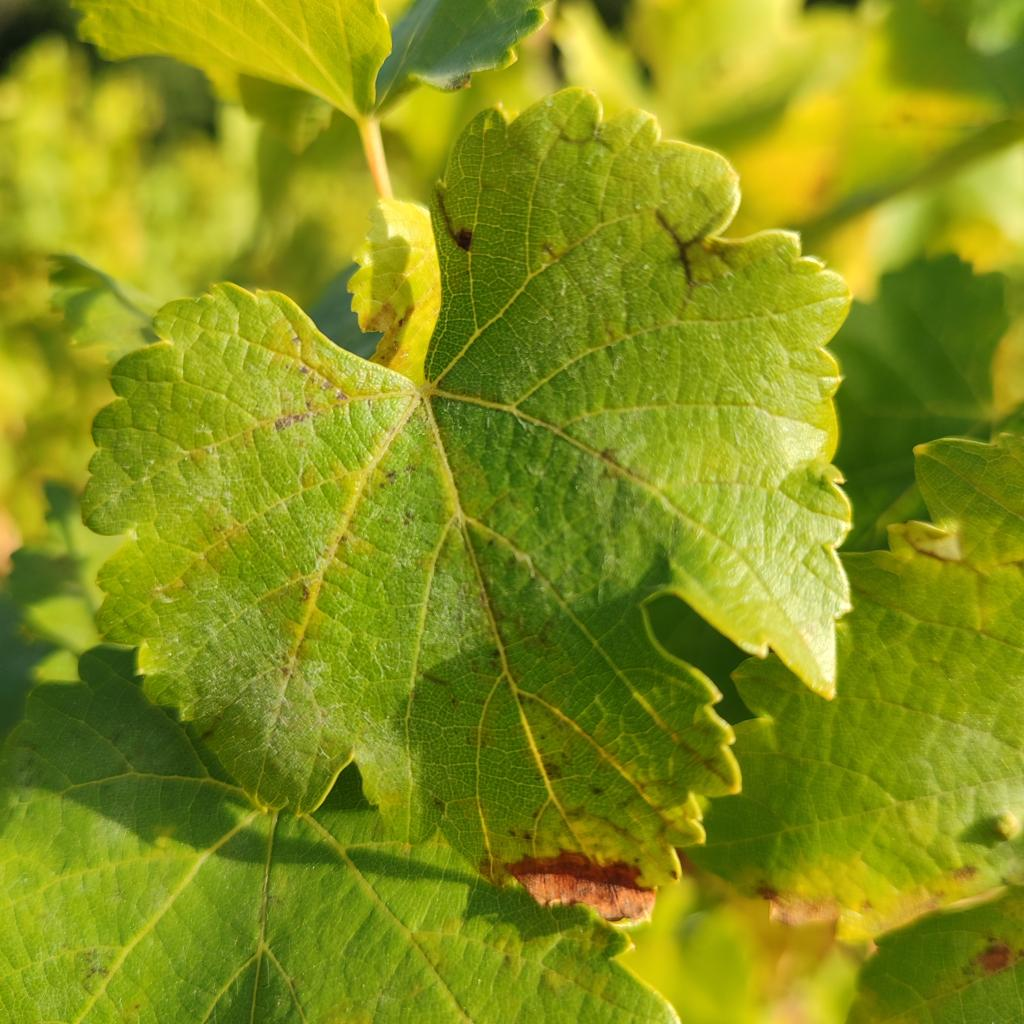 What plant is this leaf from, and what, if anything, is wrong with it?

grapevine, powdery mildew
